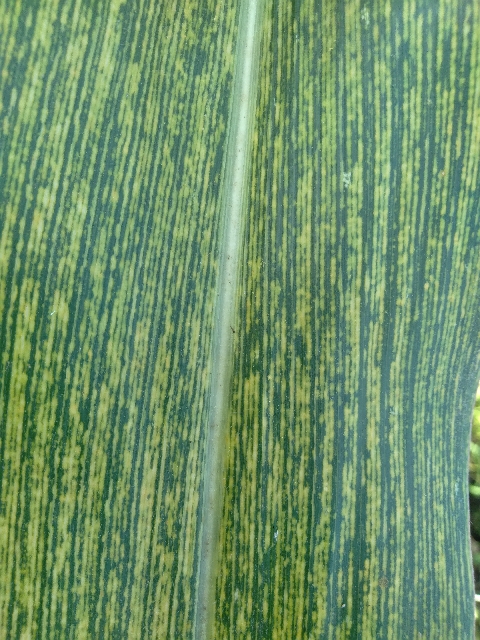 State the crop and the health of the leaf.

maize, maize streak virus
